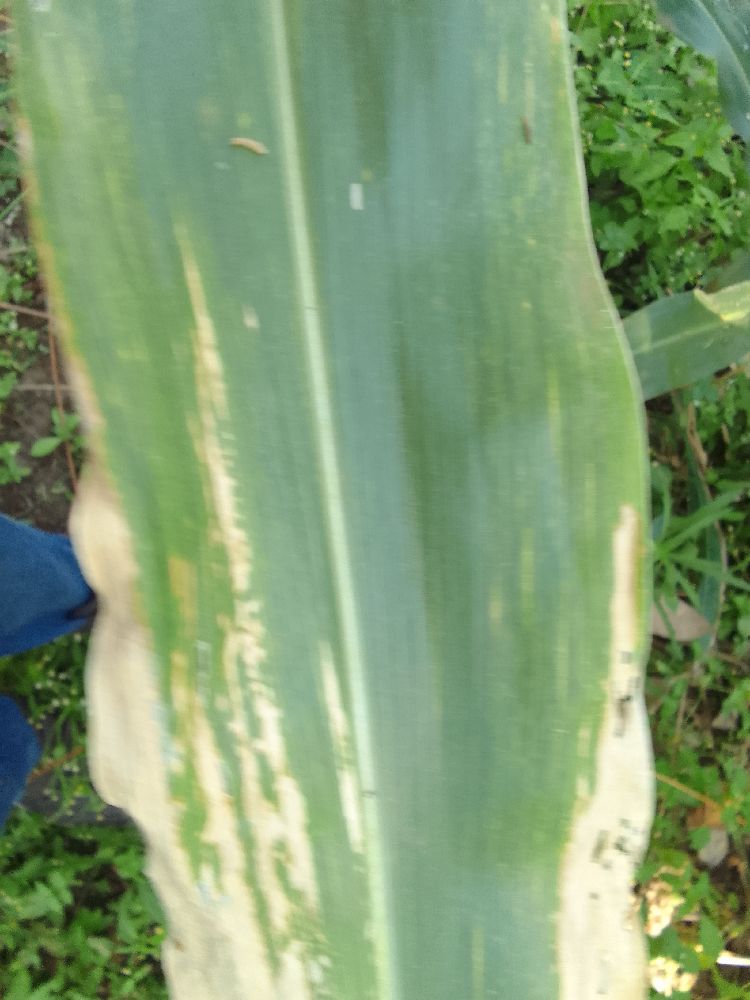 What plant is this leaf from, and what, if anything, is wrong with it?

maize, maize lethal necrosis
